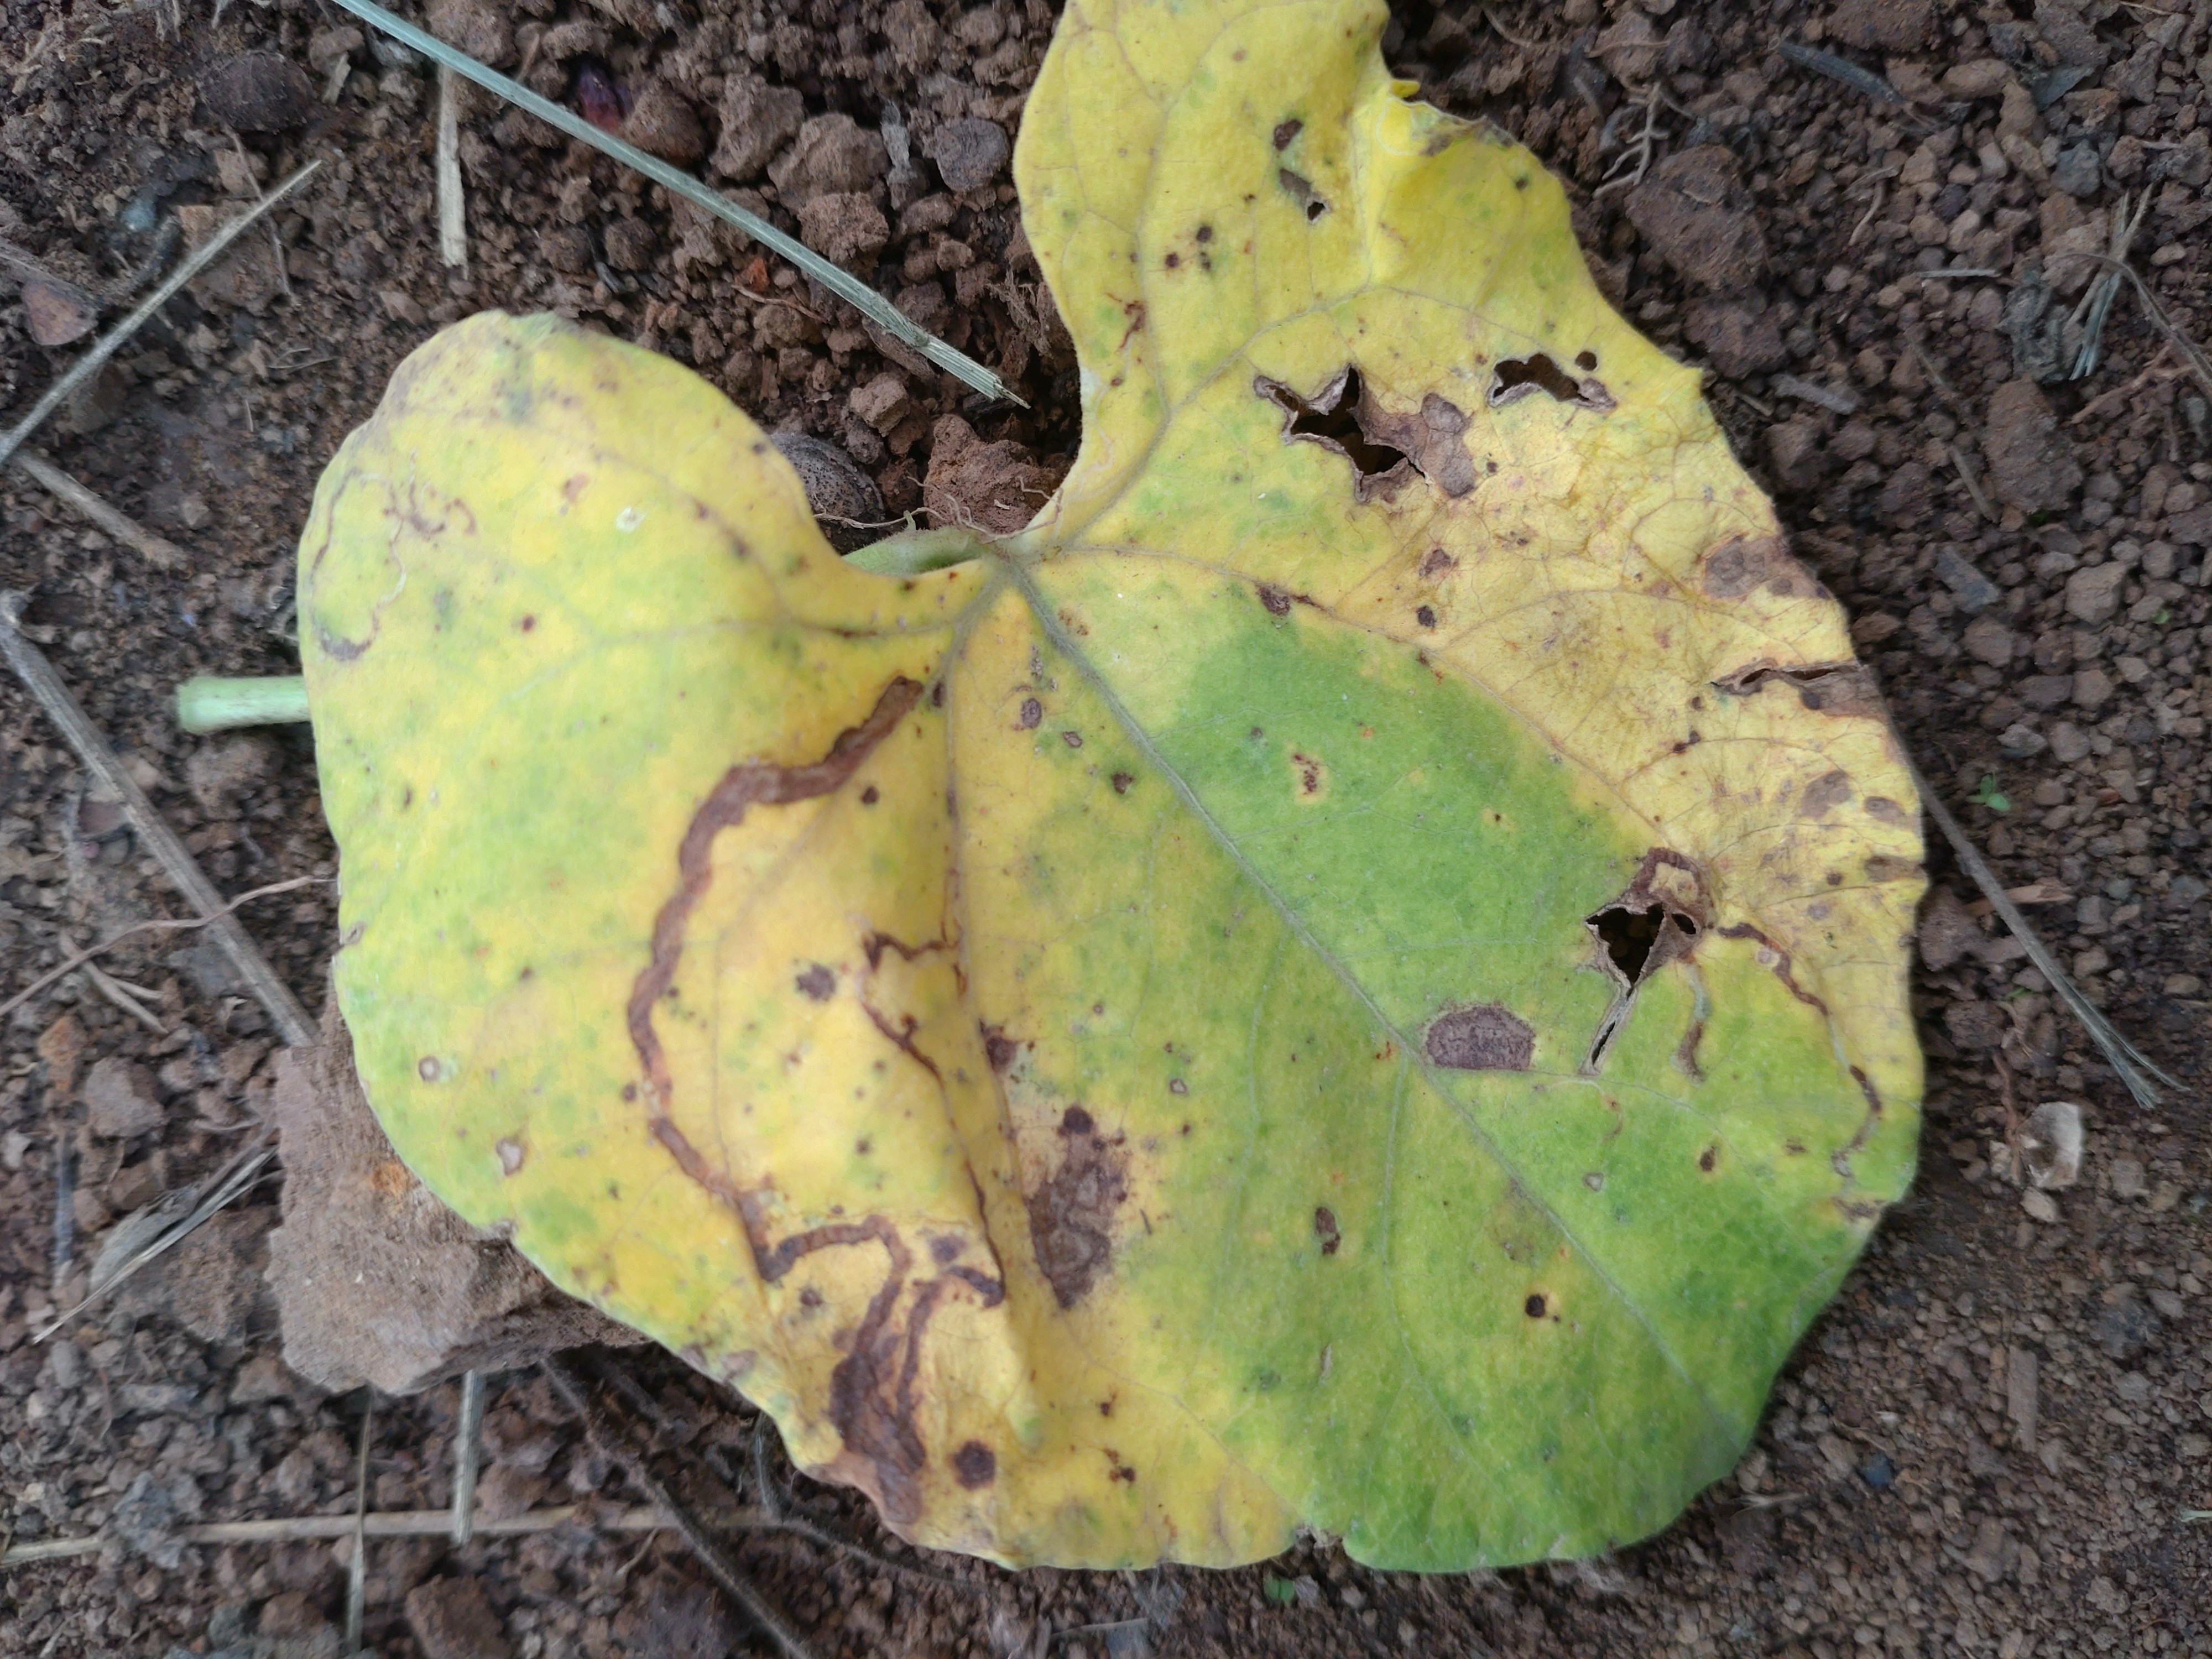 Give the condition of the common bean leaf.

rust
